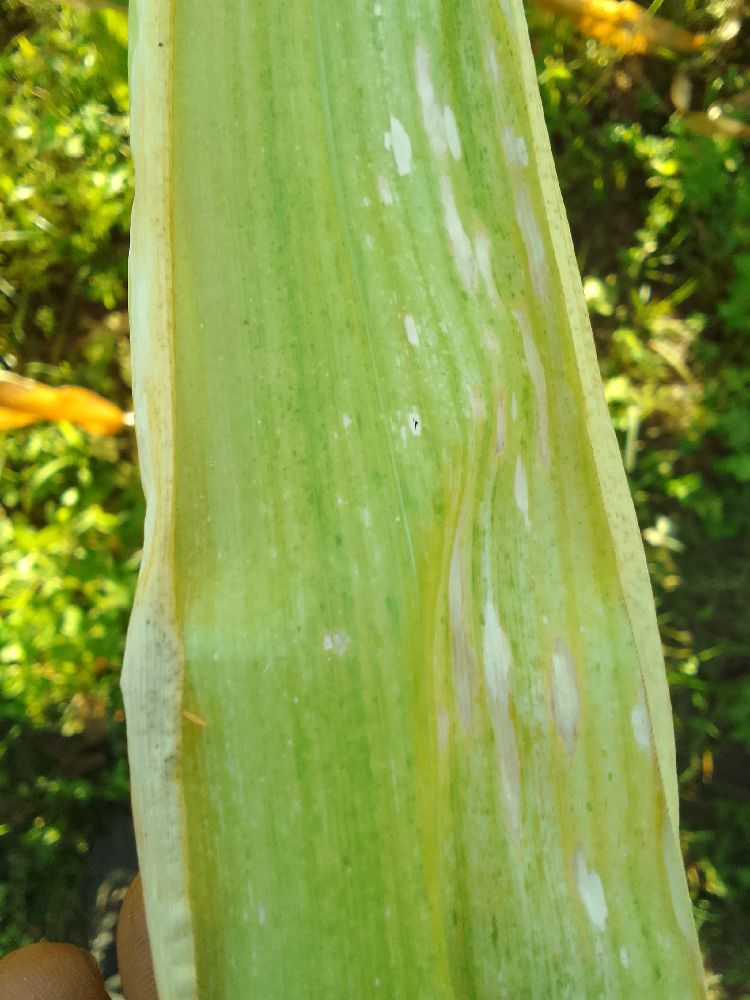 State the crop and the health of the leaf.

maize, maize lethal necrosis
